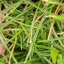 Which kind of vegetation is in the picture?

grass
